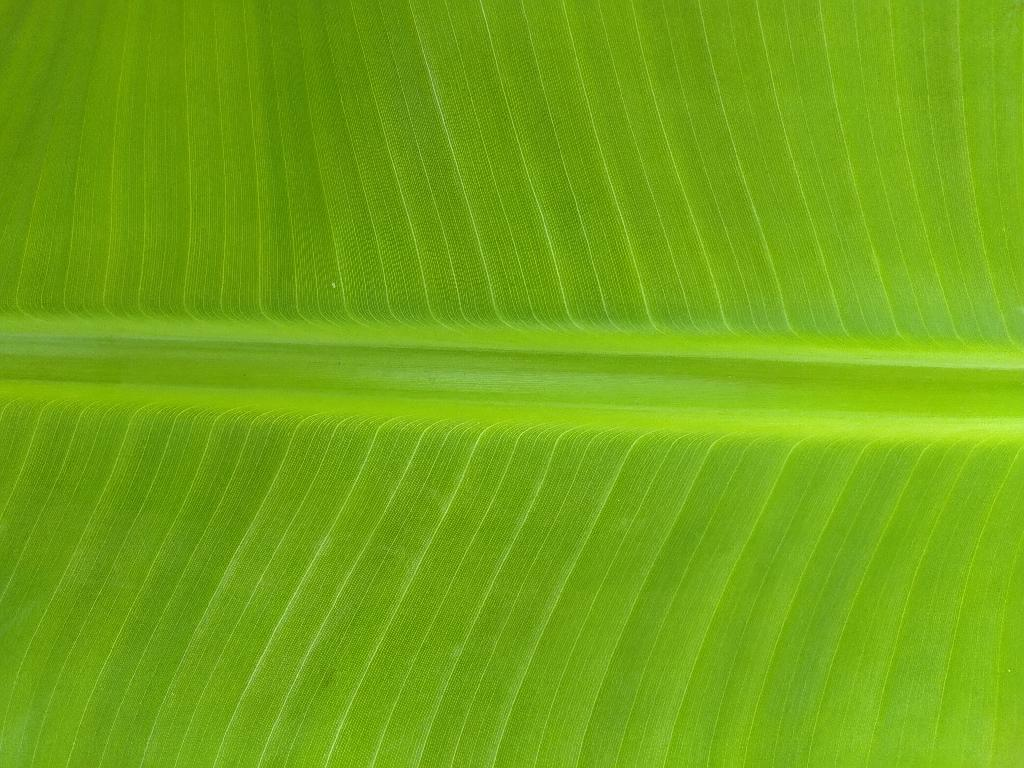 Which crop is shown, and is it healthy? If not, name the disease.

banana, healthy
